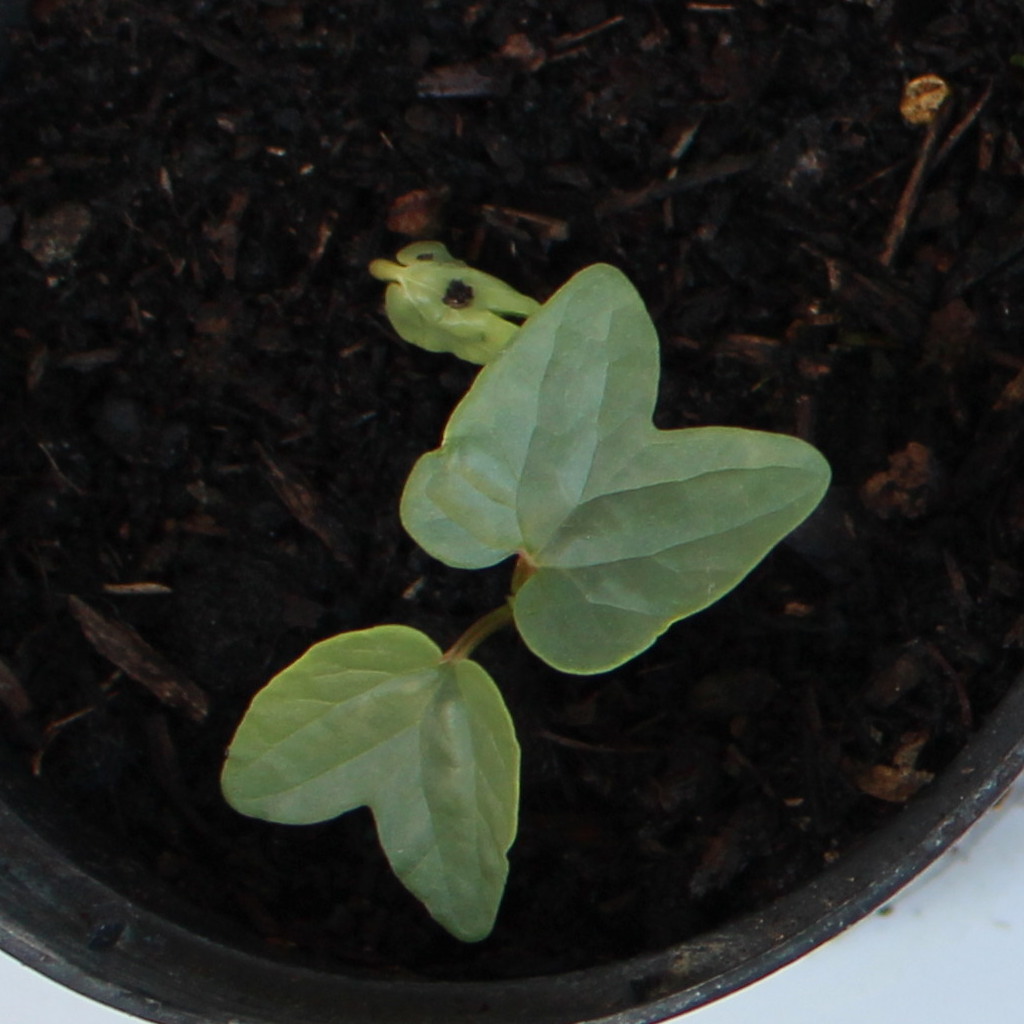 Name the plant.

Convolvulus arvensis
